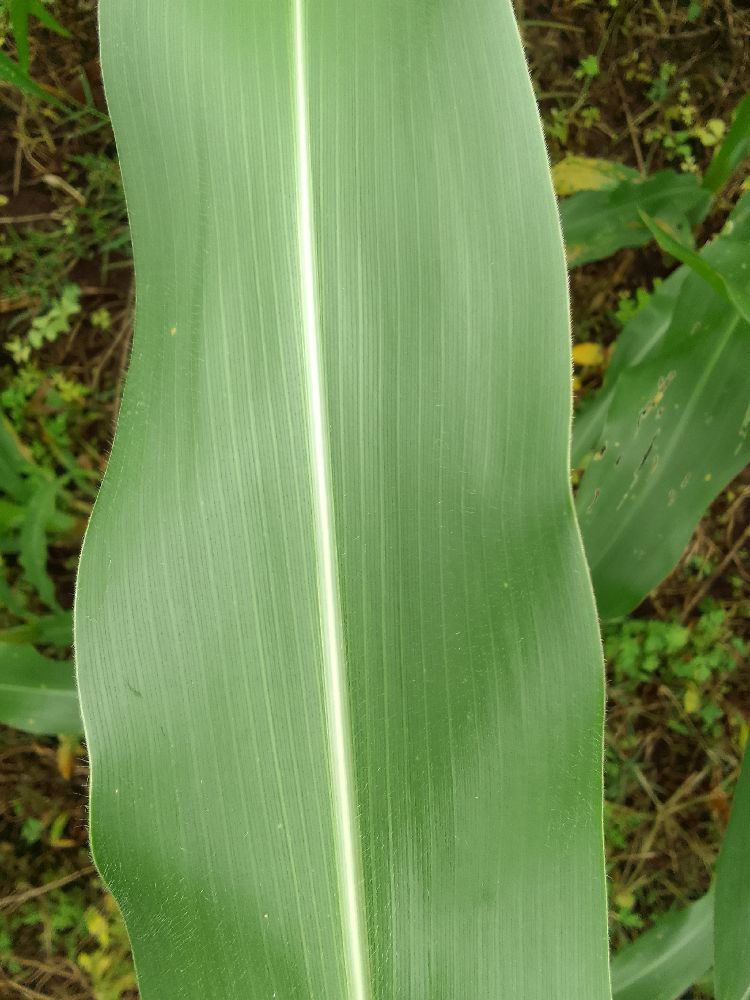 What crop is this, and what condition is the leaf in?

maize, healthy
